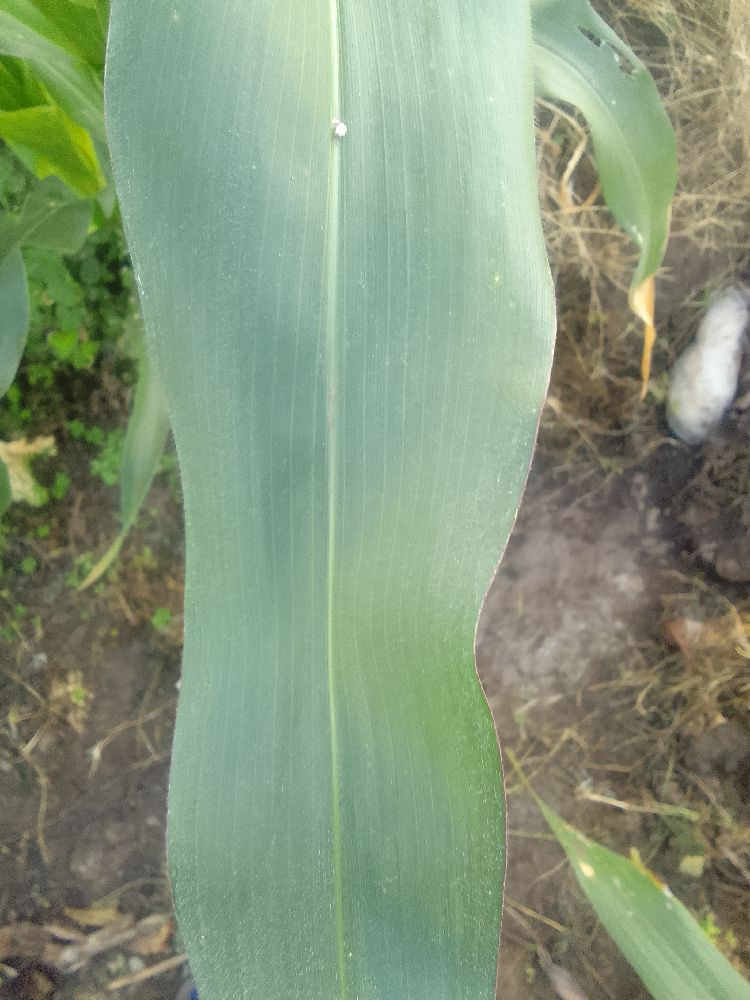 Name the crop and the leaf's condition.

maize, healthy
